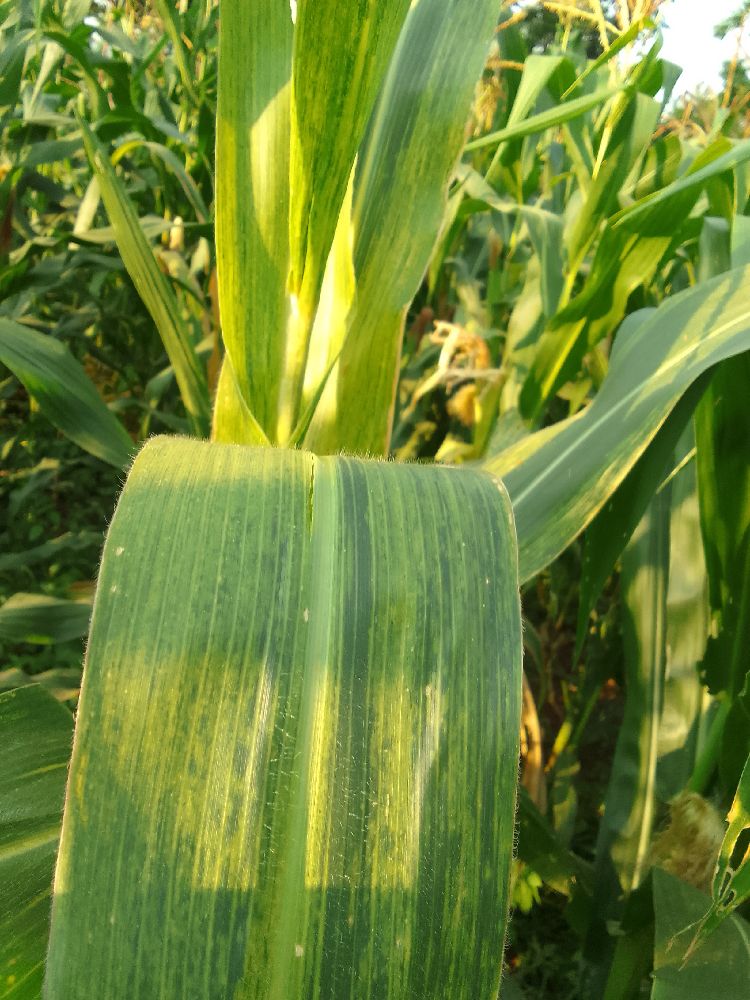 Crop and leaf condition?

maize, maize lethal necrosis
